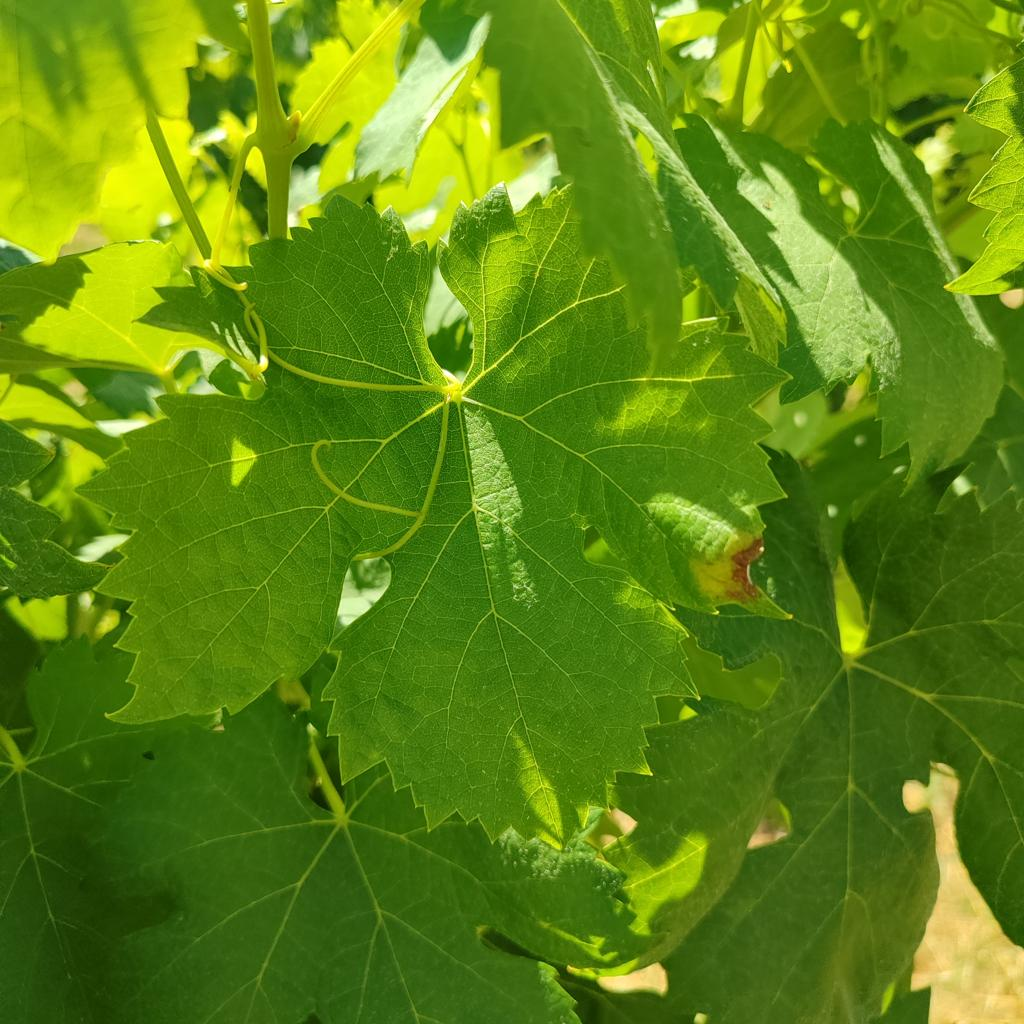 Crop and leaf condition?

grapevine, downy mildew
